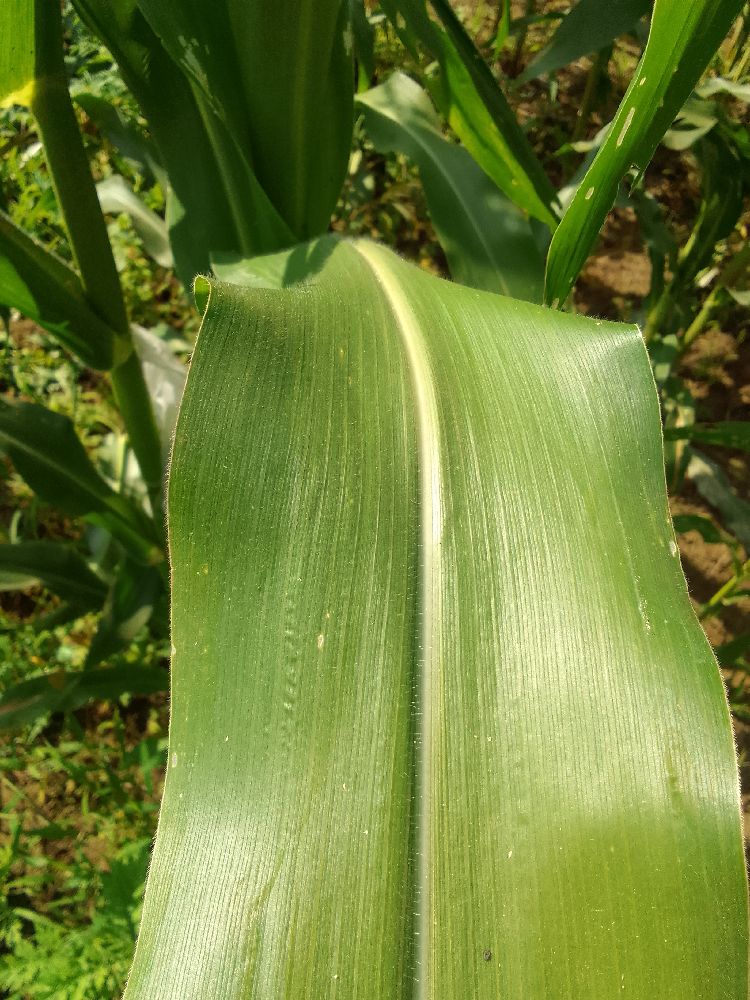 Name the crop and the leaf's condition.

maize, healthy
